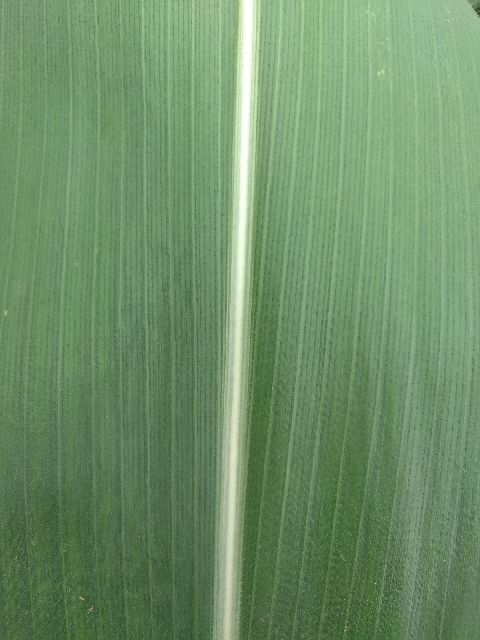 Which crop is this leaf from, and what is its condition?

maize, healthy
